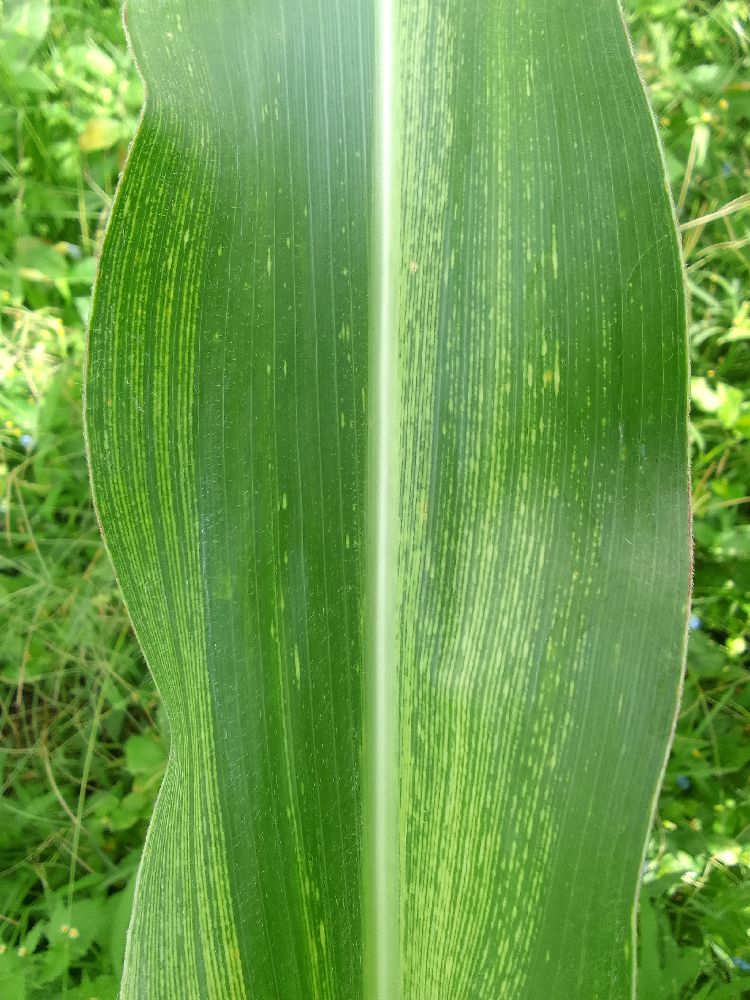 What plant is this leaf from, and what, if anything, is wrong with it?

maize, maize streak virus
